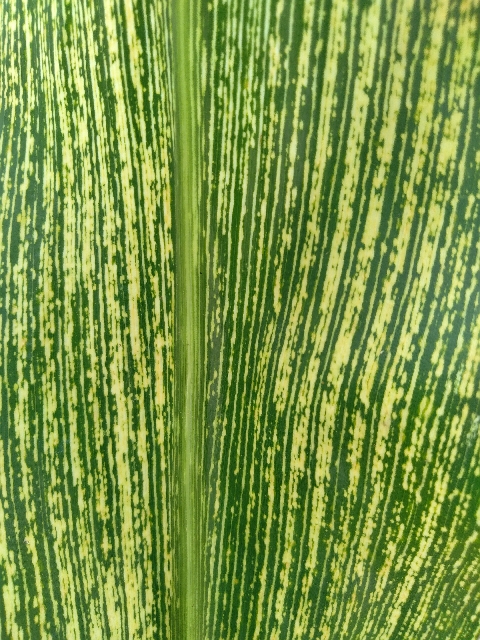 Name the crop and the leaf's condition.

maize, maize streak virus
